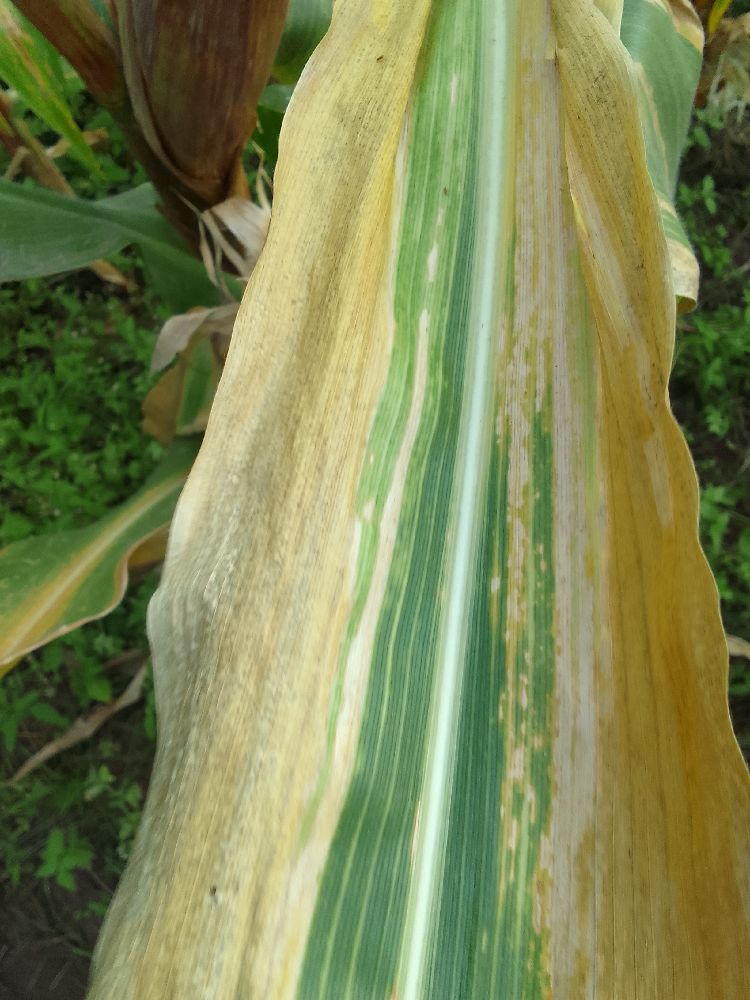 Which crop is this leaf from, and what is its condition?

maize, maize lethal necrosis
